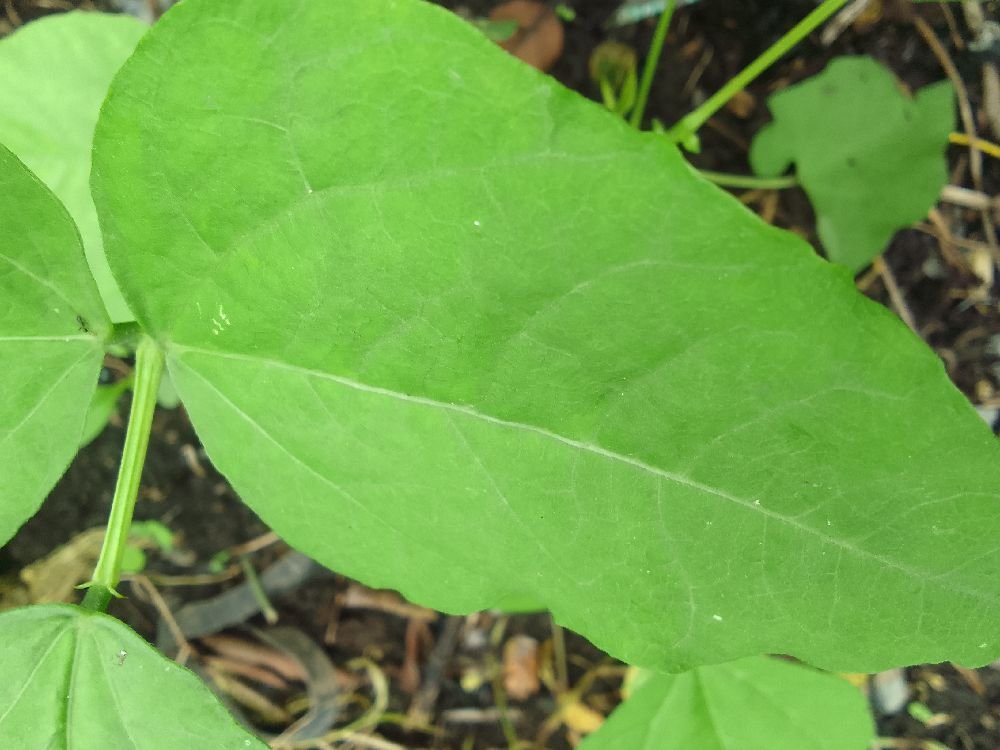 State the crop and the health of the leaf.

common bean, healthy
